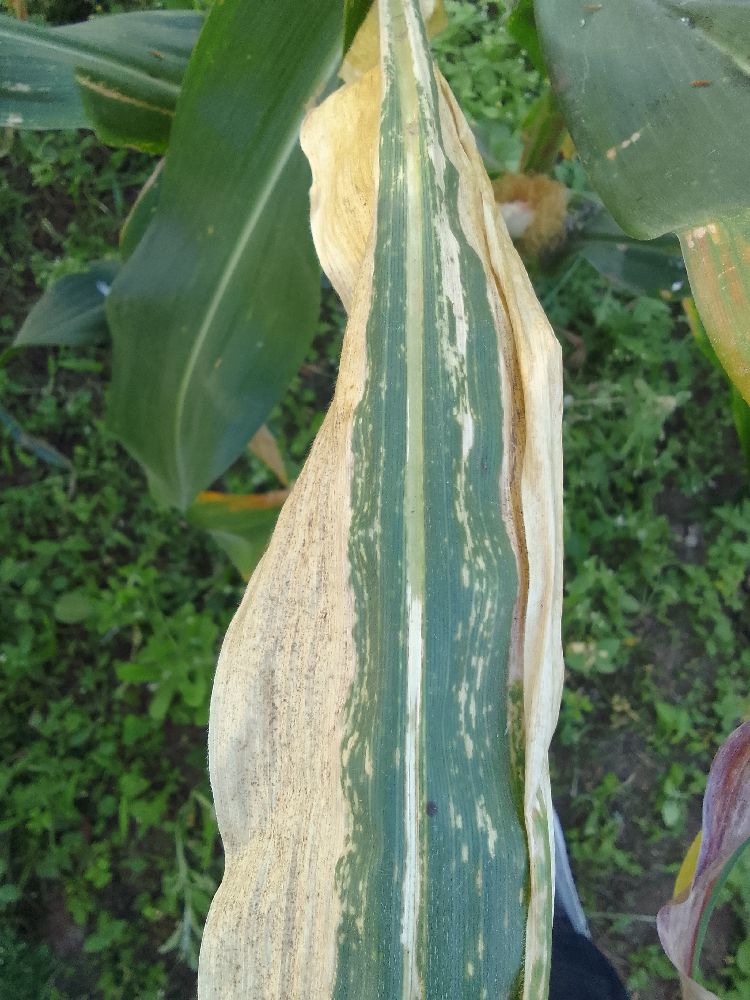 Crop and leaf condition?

maize, maize lethal necrosis
